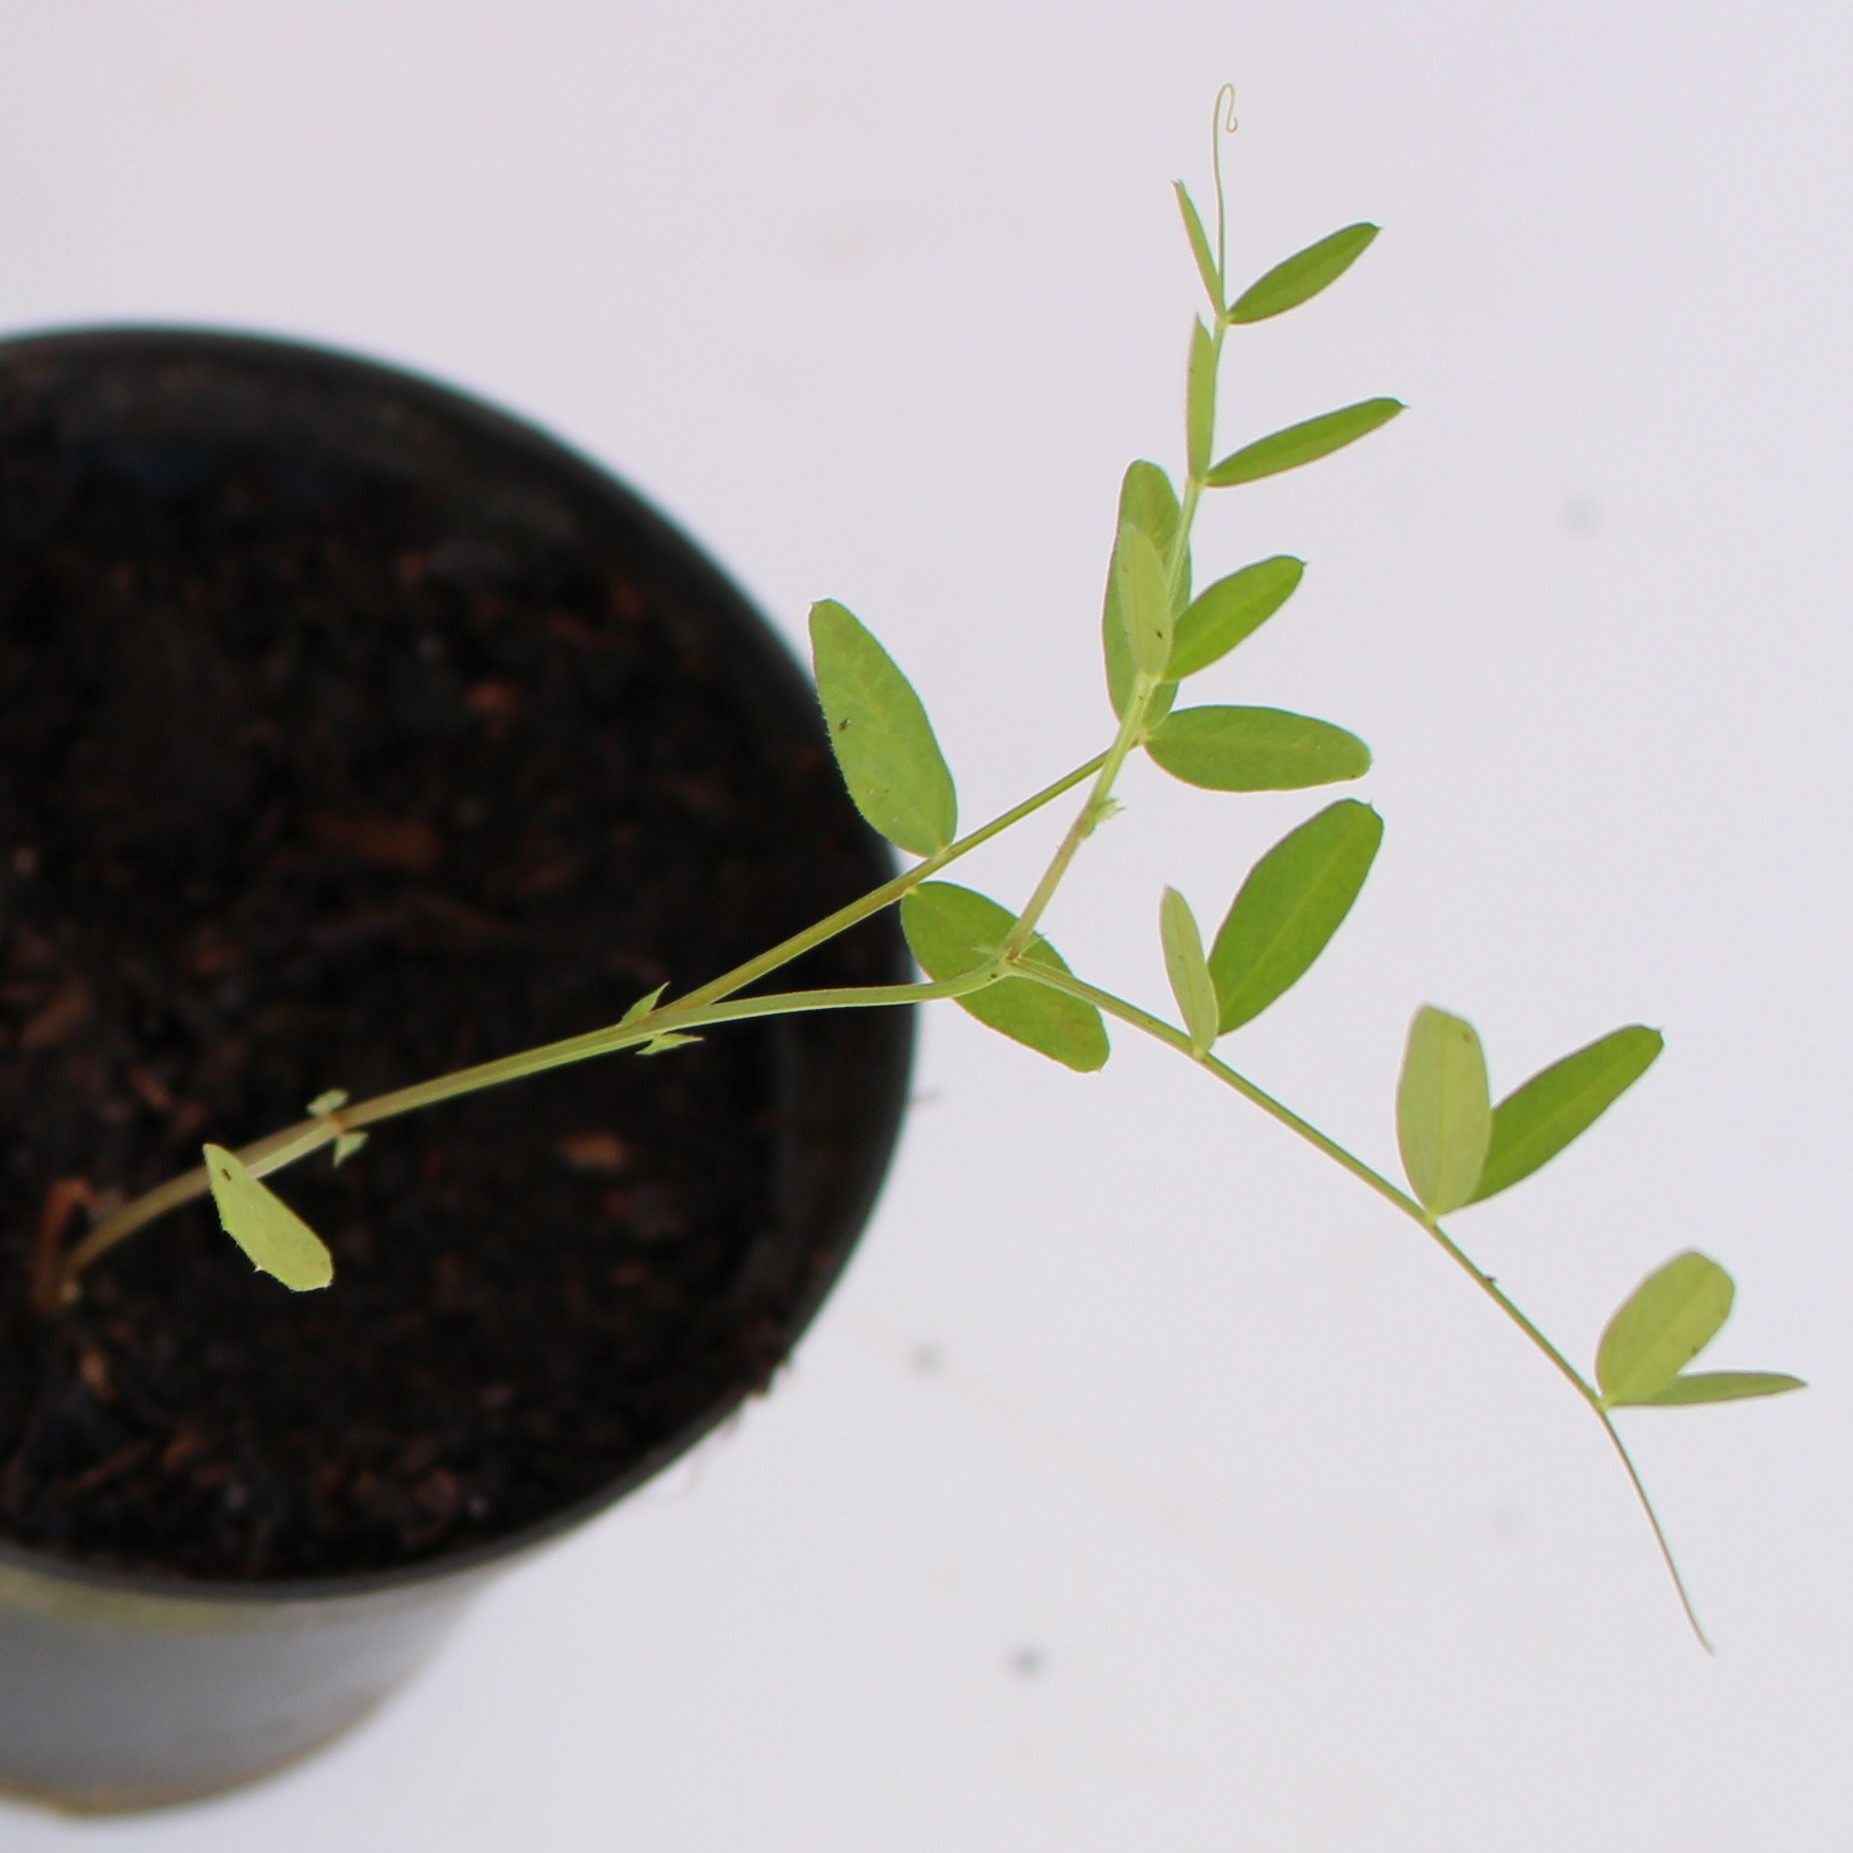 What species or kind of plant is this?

Vicia sativa
